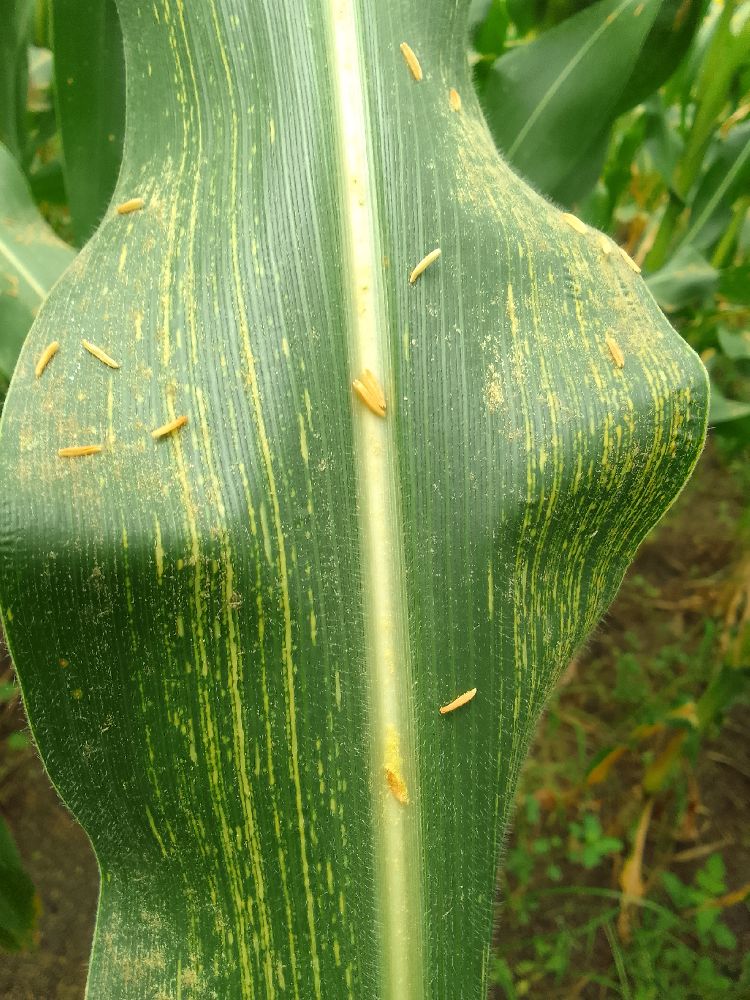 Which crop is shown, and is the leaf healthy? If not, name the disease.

maize, maize streak virus
